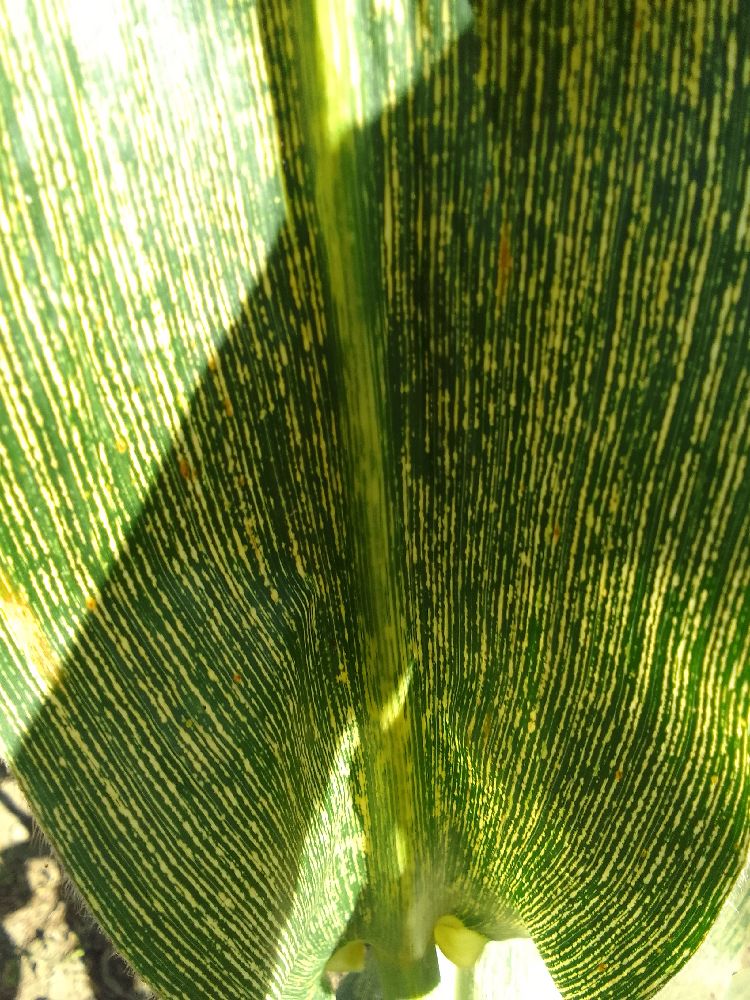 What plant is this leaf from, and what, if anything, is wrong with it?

maize, maize streak virus
